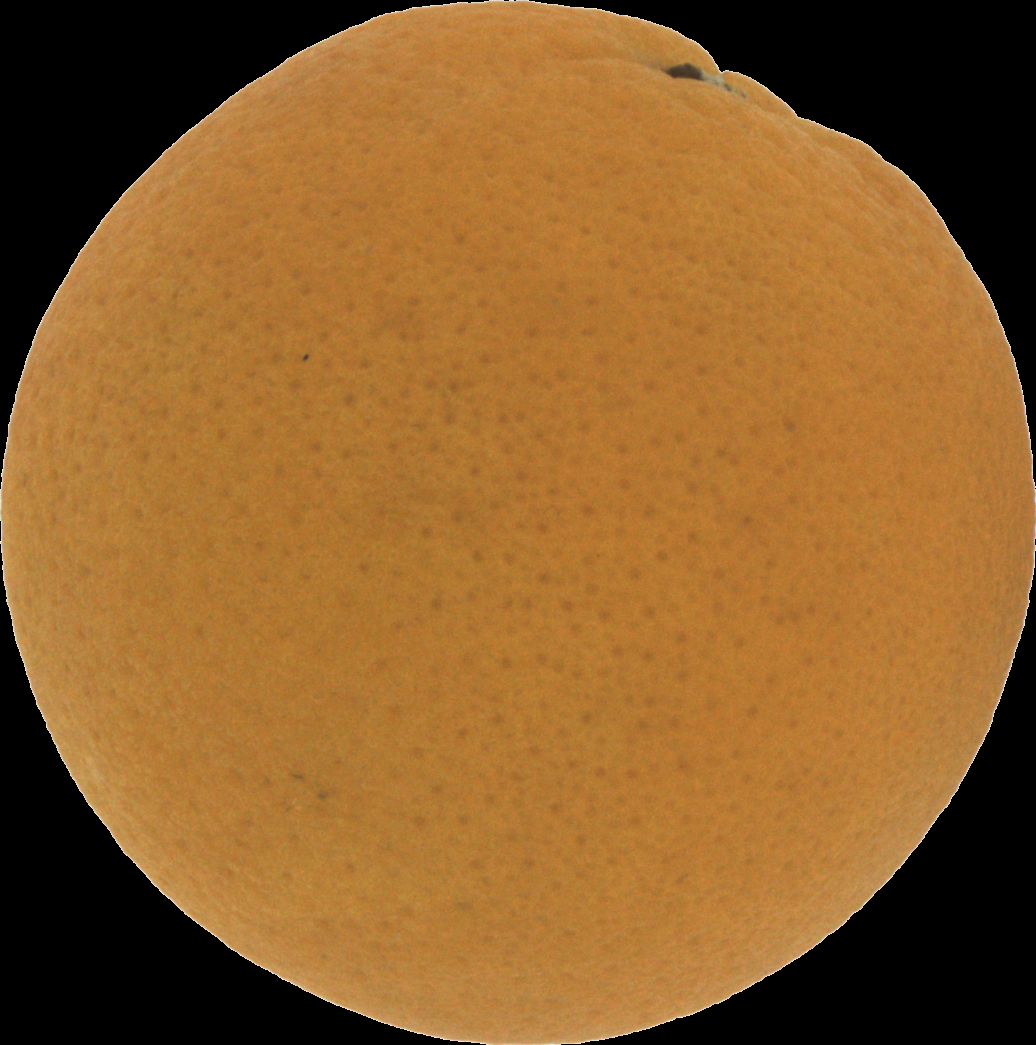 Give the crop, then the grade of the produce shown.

orange, good
